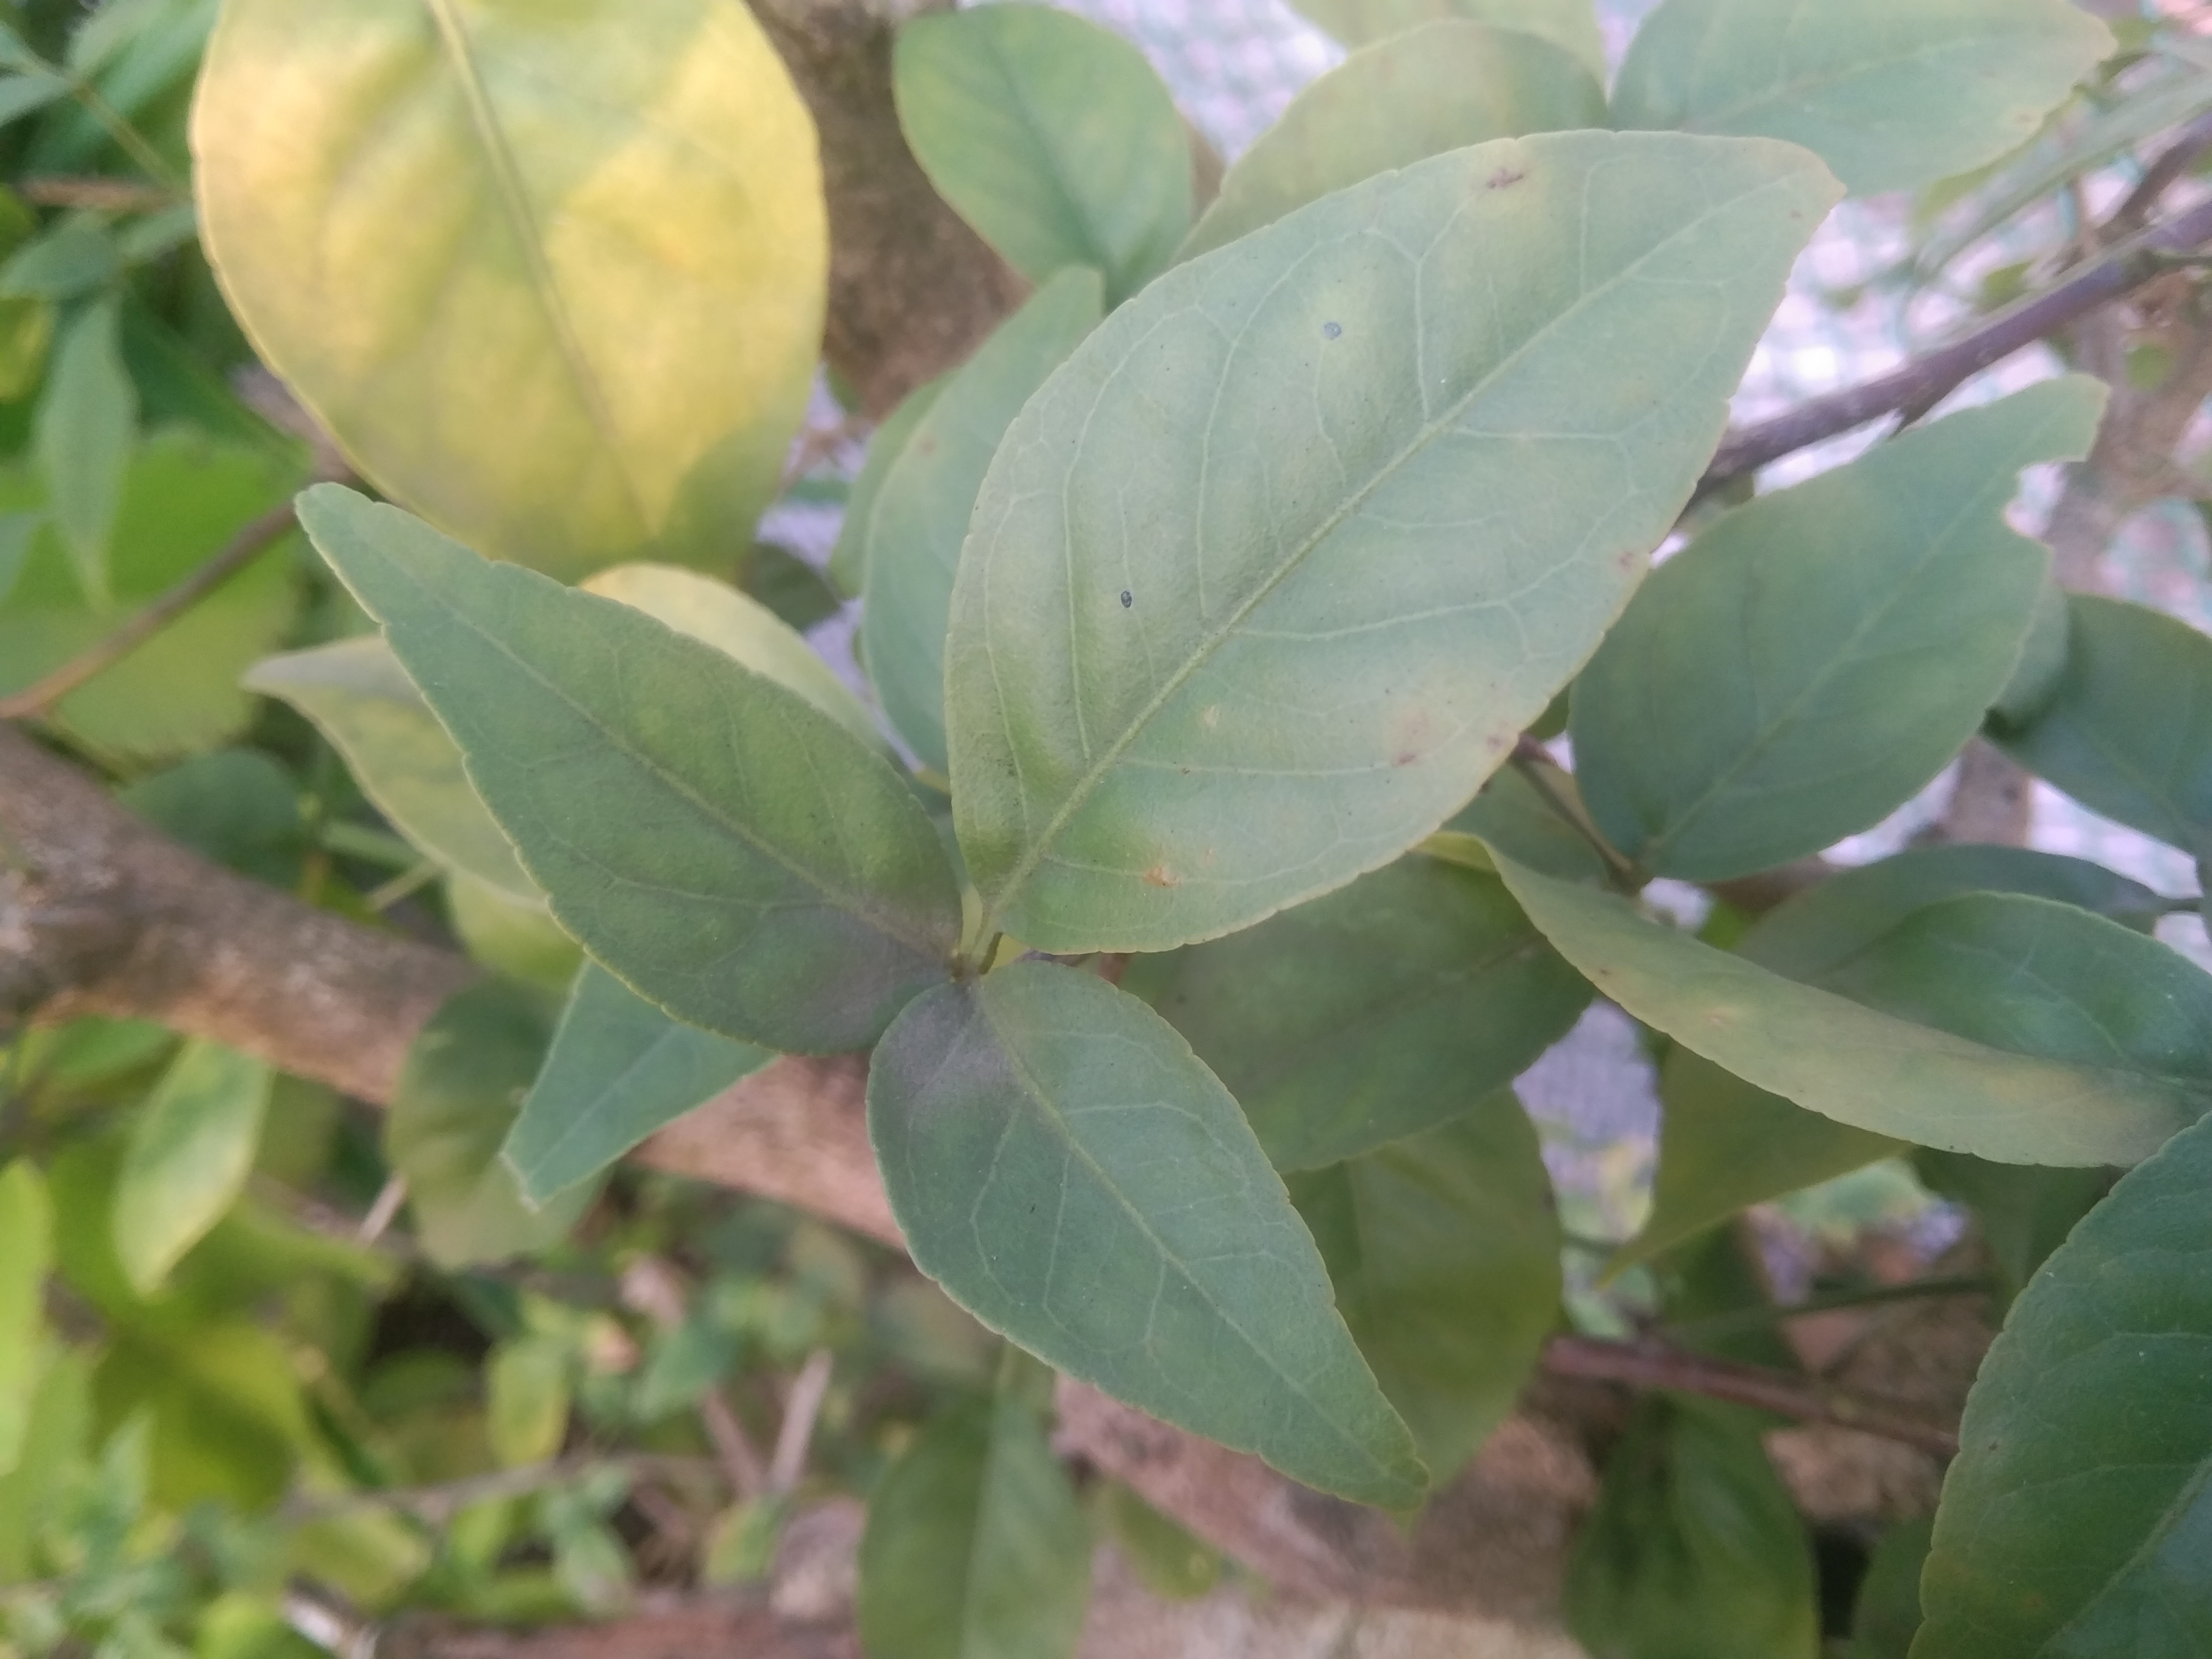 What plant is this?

wood apple
